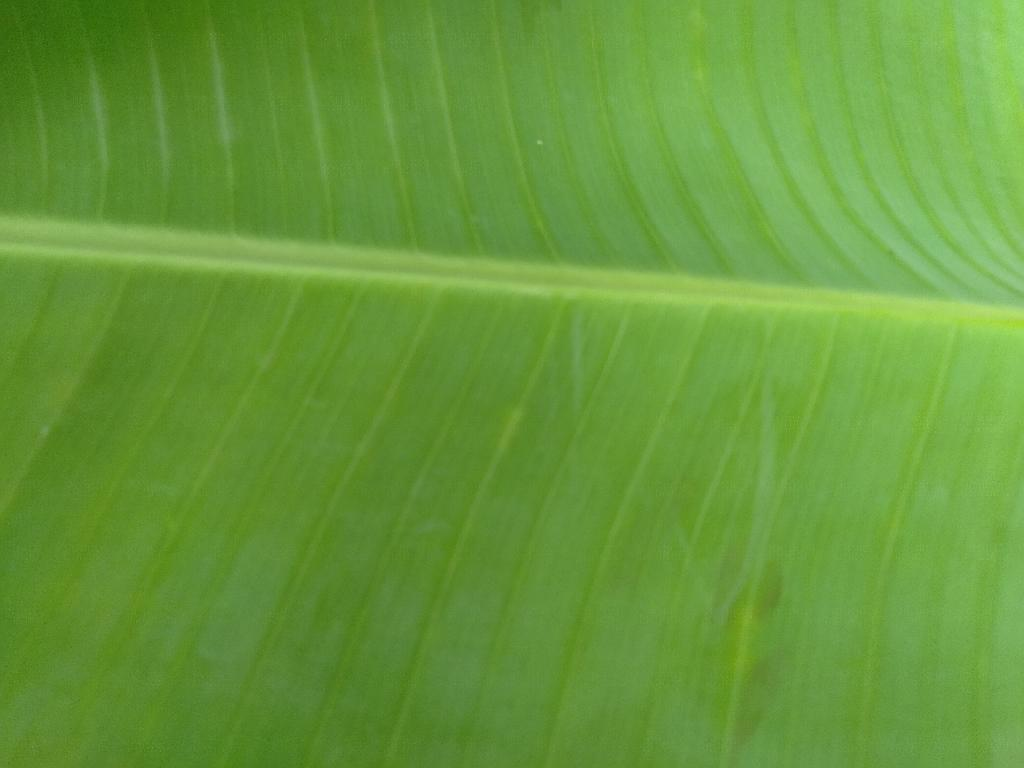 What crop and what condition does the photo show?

banana, healthy
